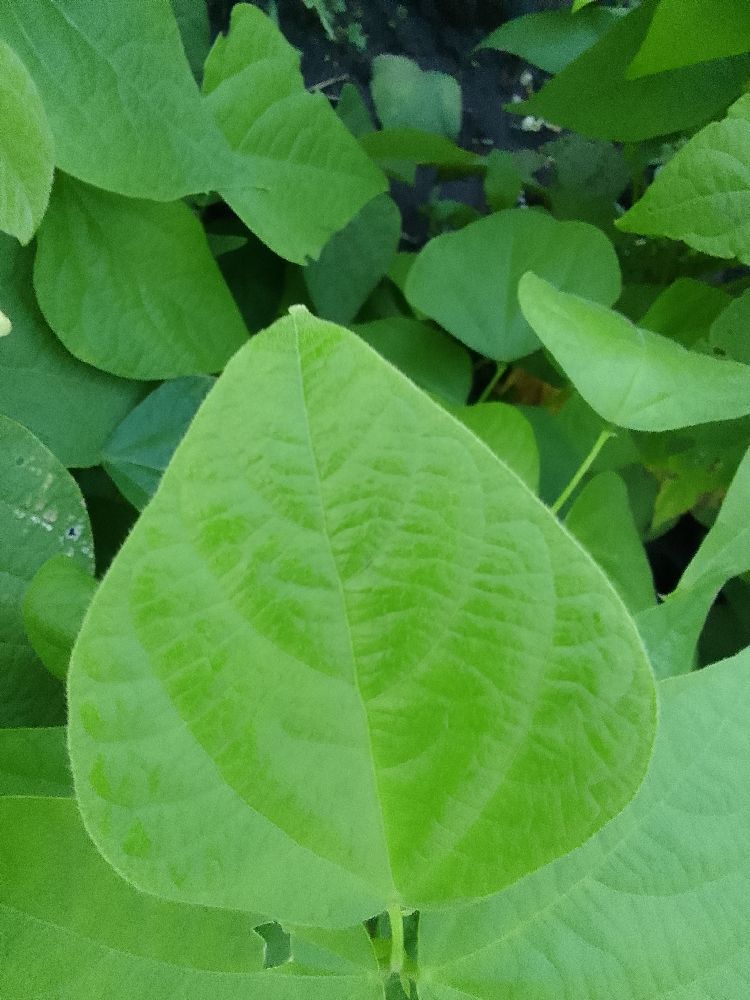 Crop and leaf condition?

common bean, healthy
